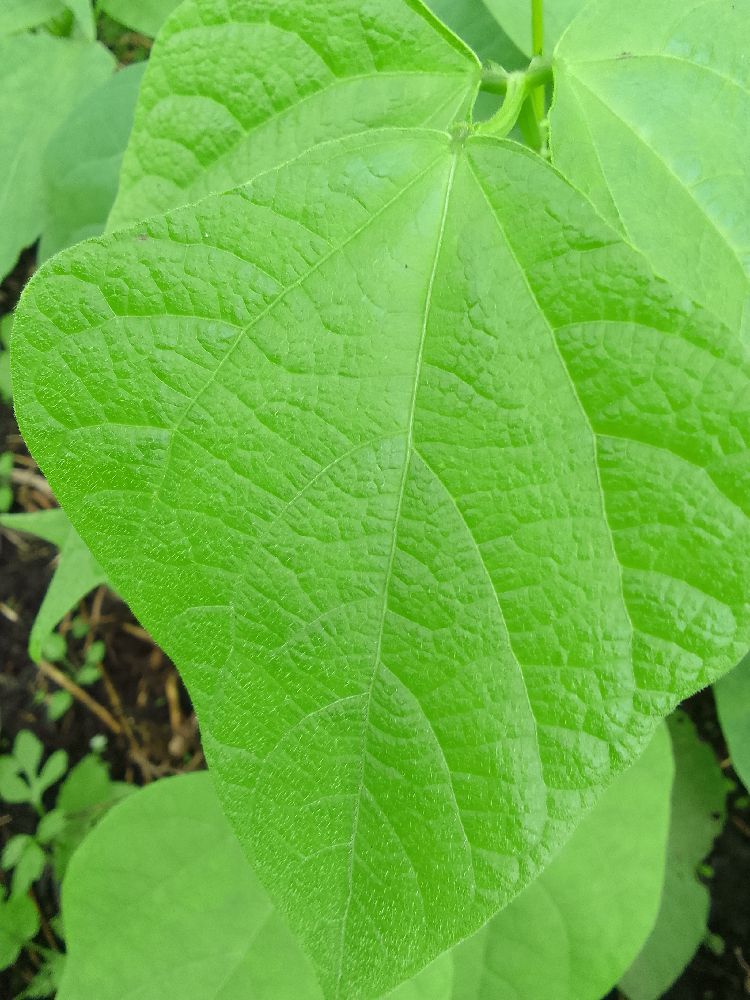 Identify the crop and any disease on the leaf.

common bean, healthy
